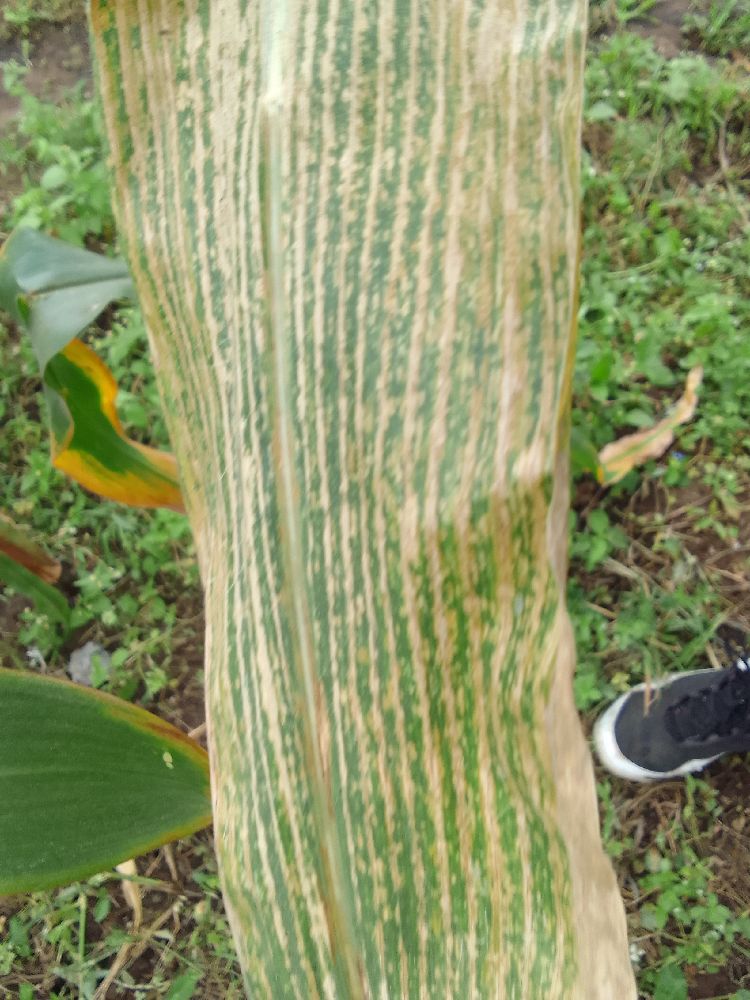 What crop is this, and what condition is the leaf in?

maize, maize lethal necrosis
